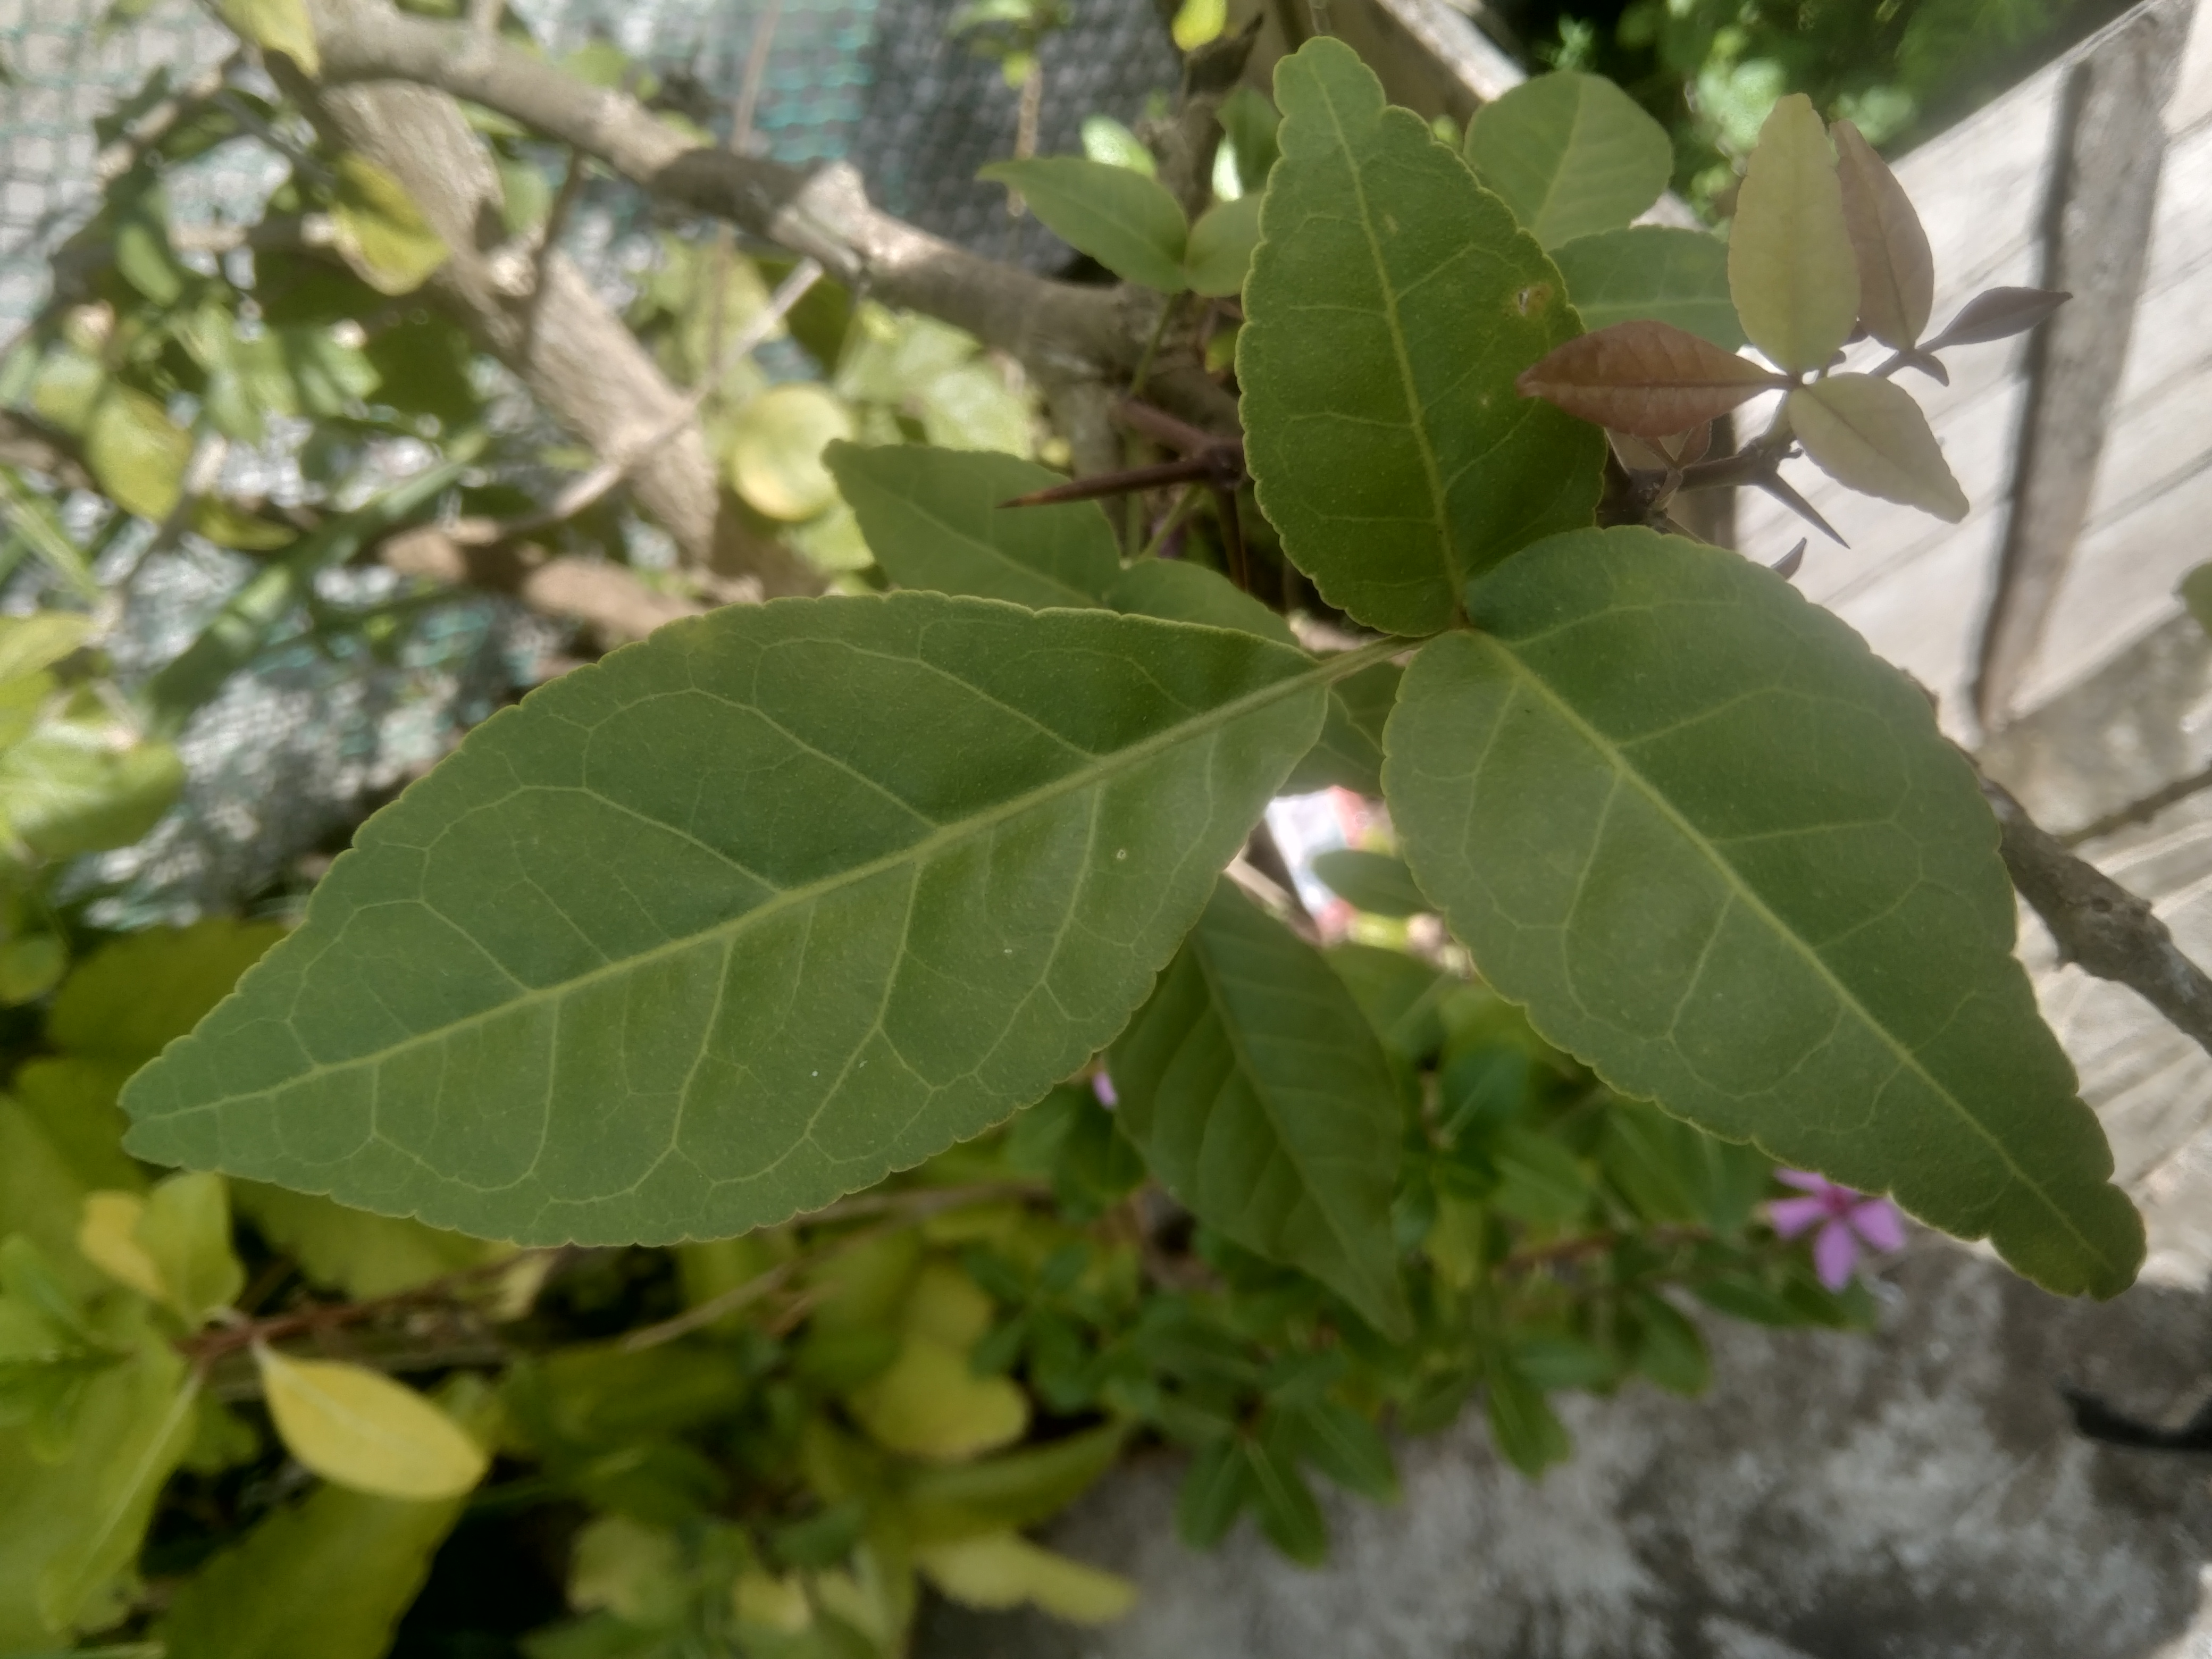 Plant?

wood apple
